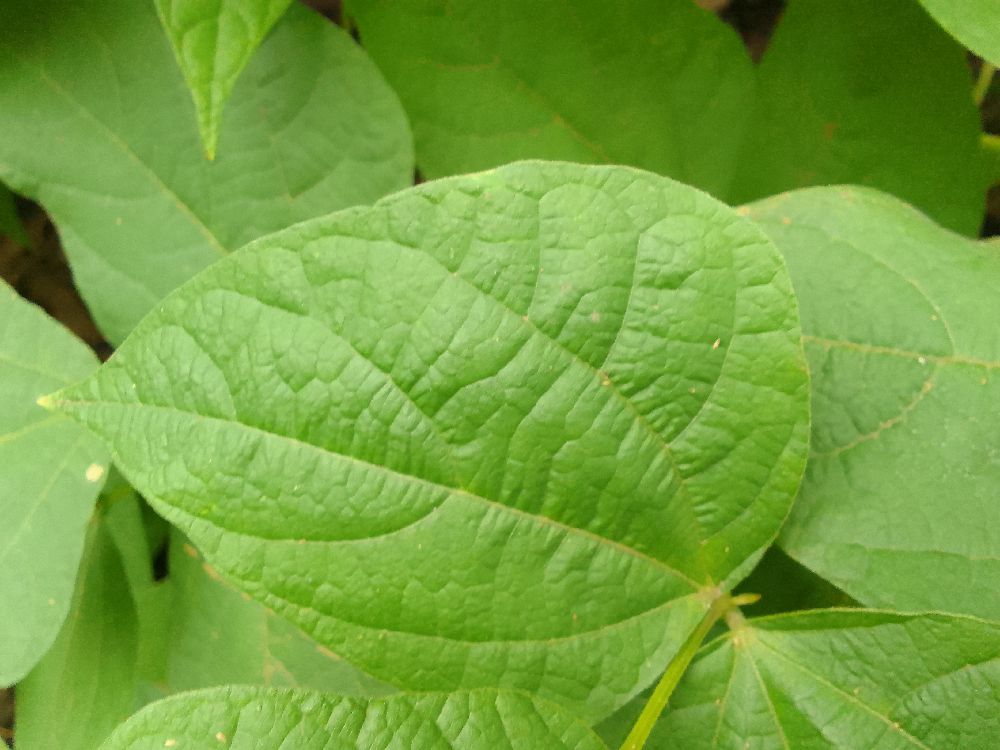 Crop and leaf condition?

common bean, healthy
